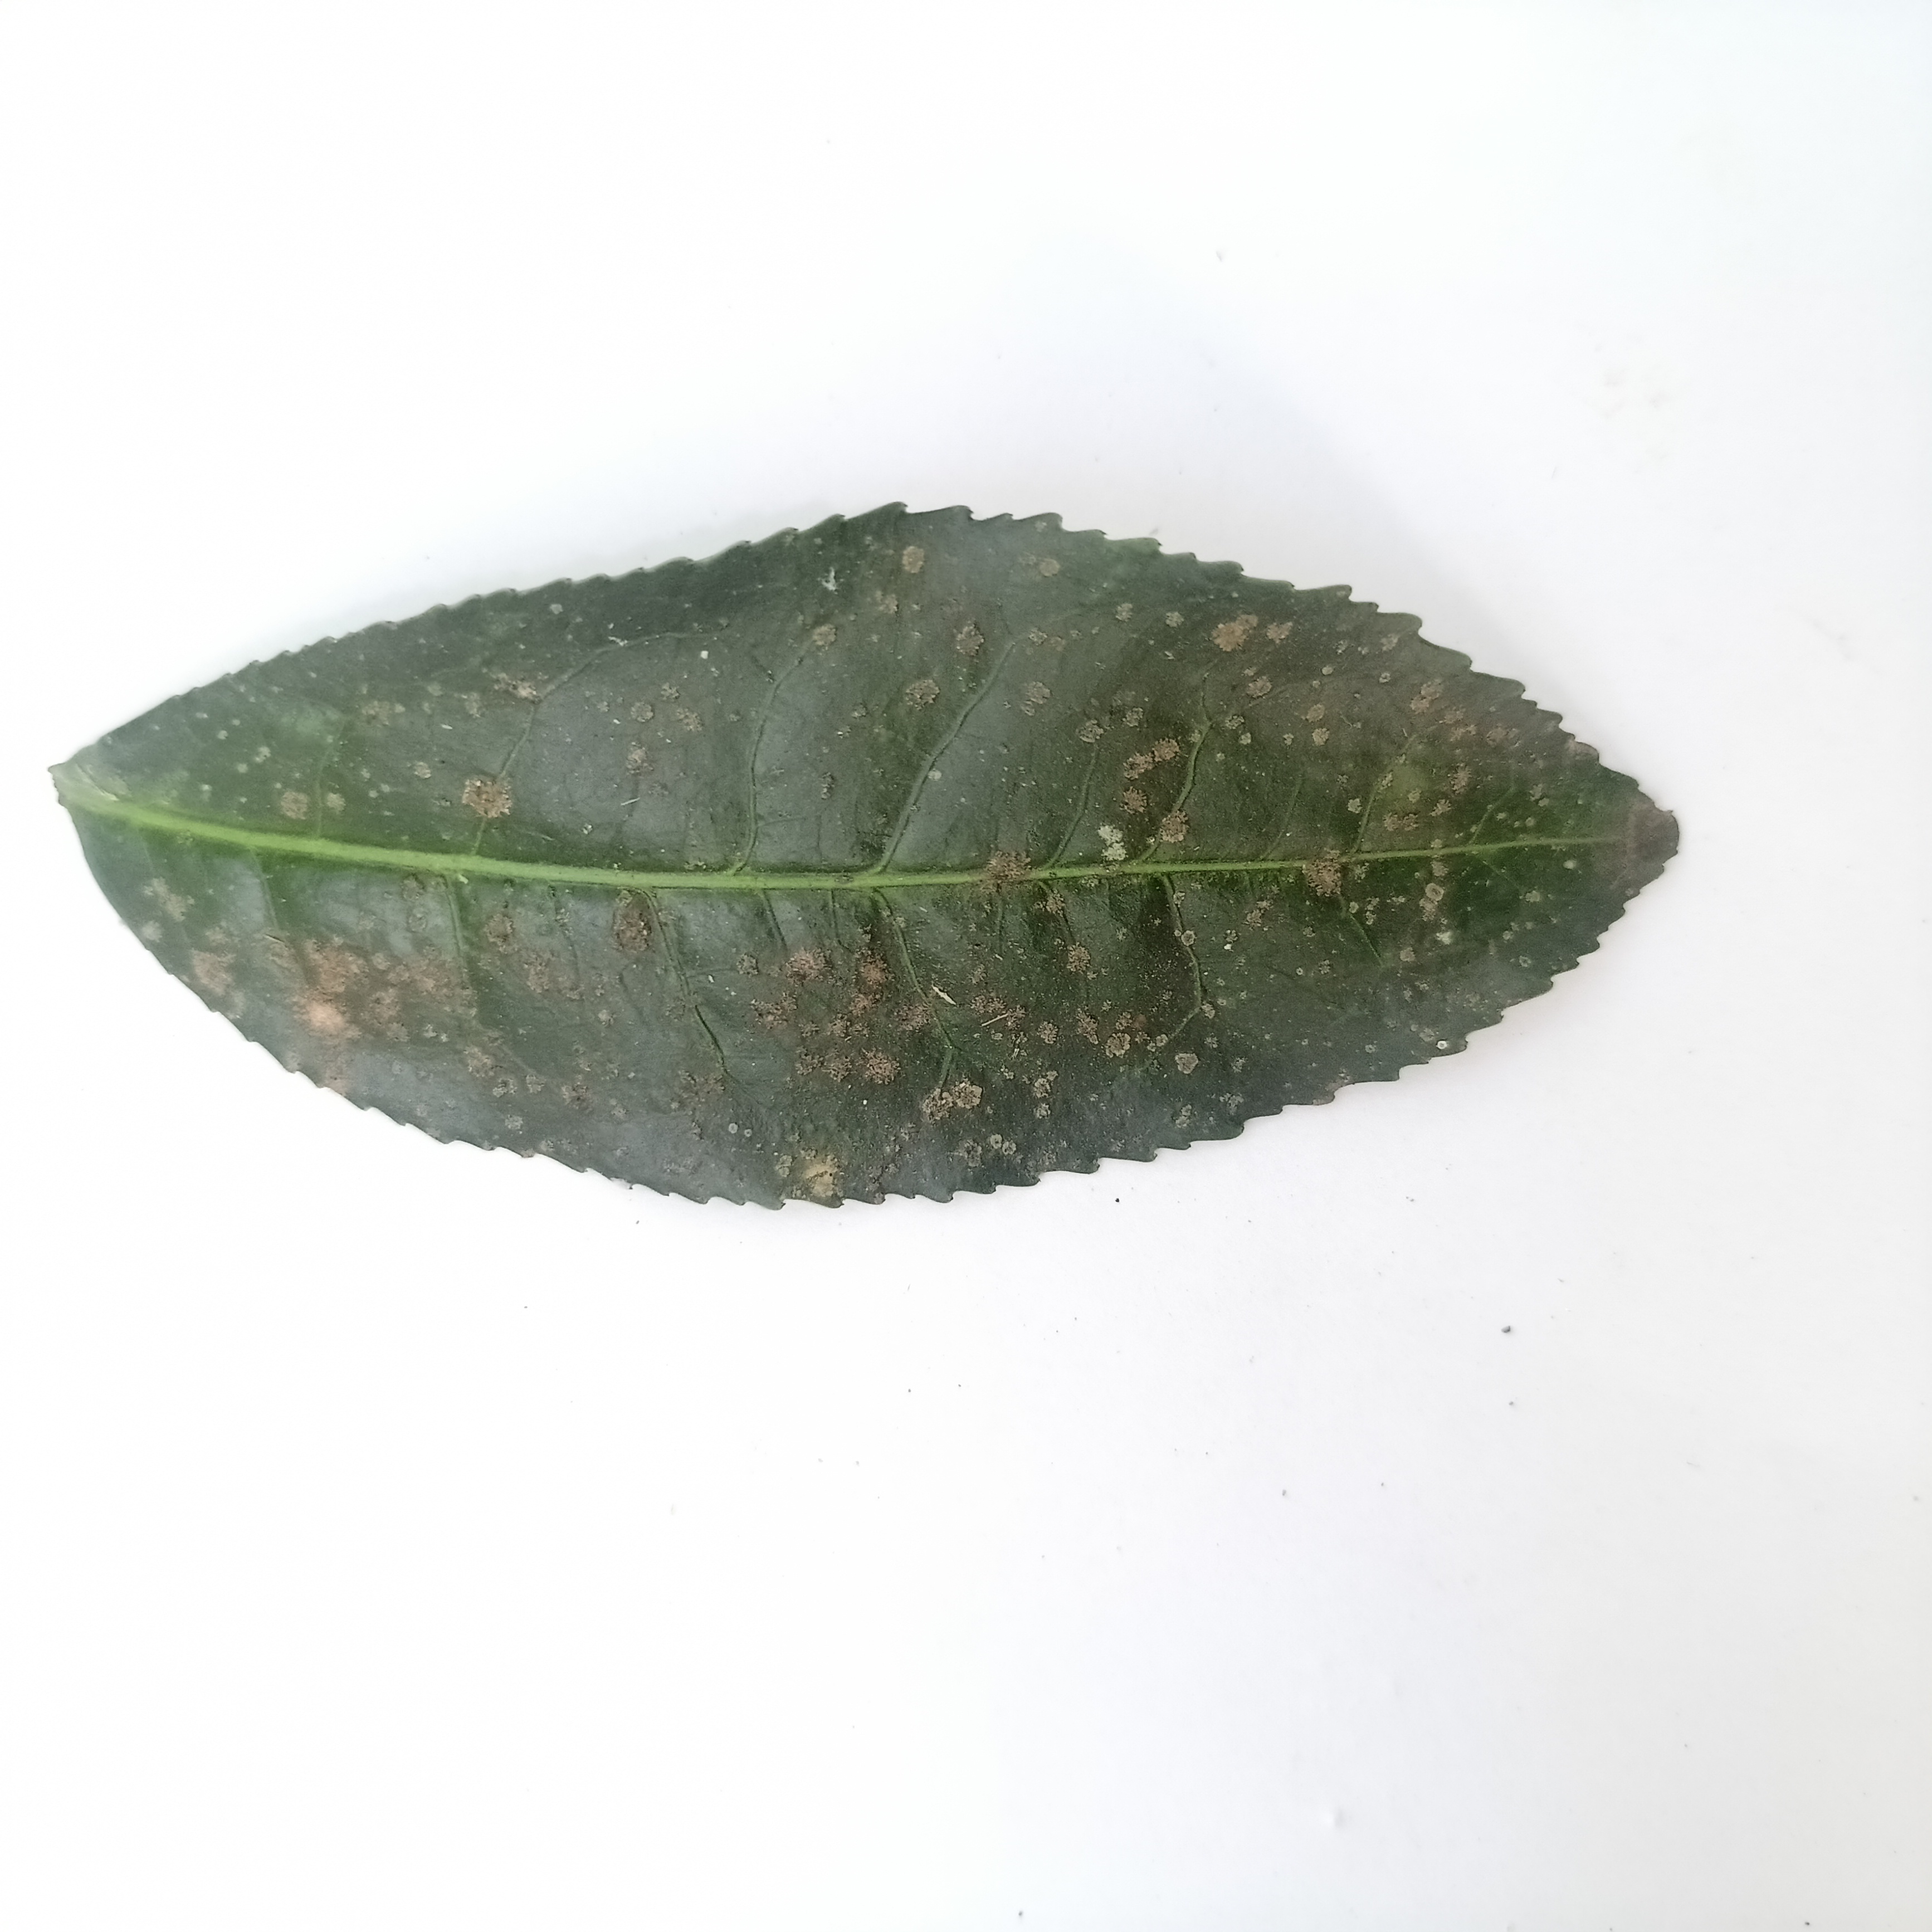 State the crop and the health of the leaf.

tea, algal leaf
